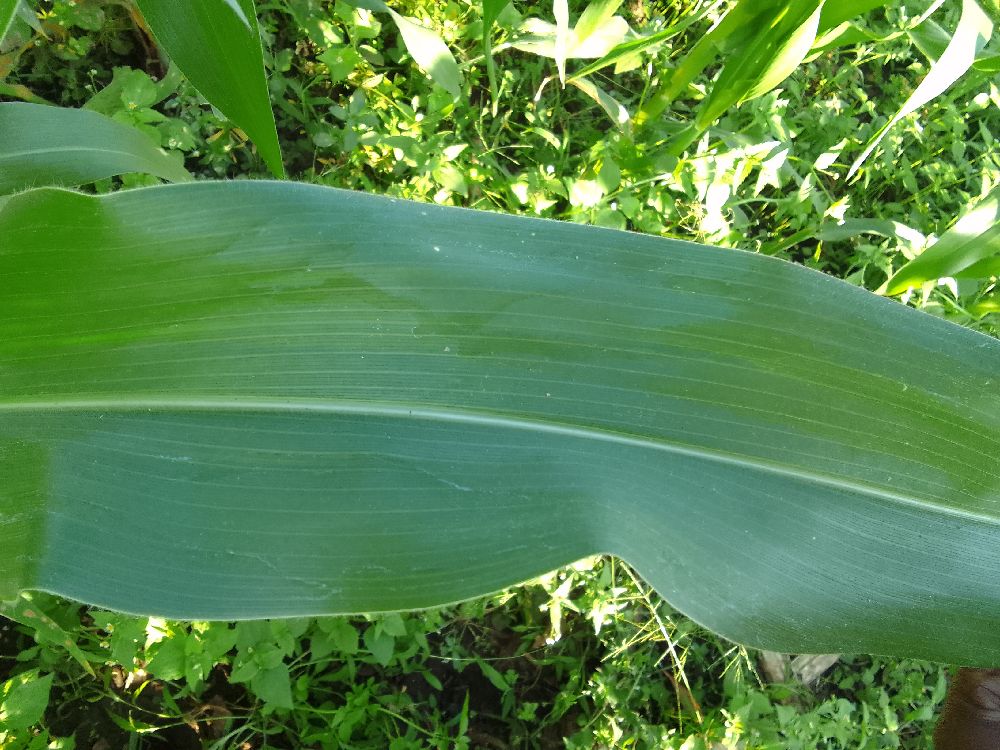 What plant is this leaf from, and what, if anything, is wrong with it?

maize, healthy
